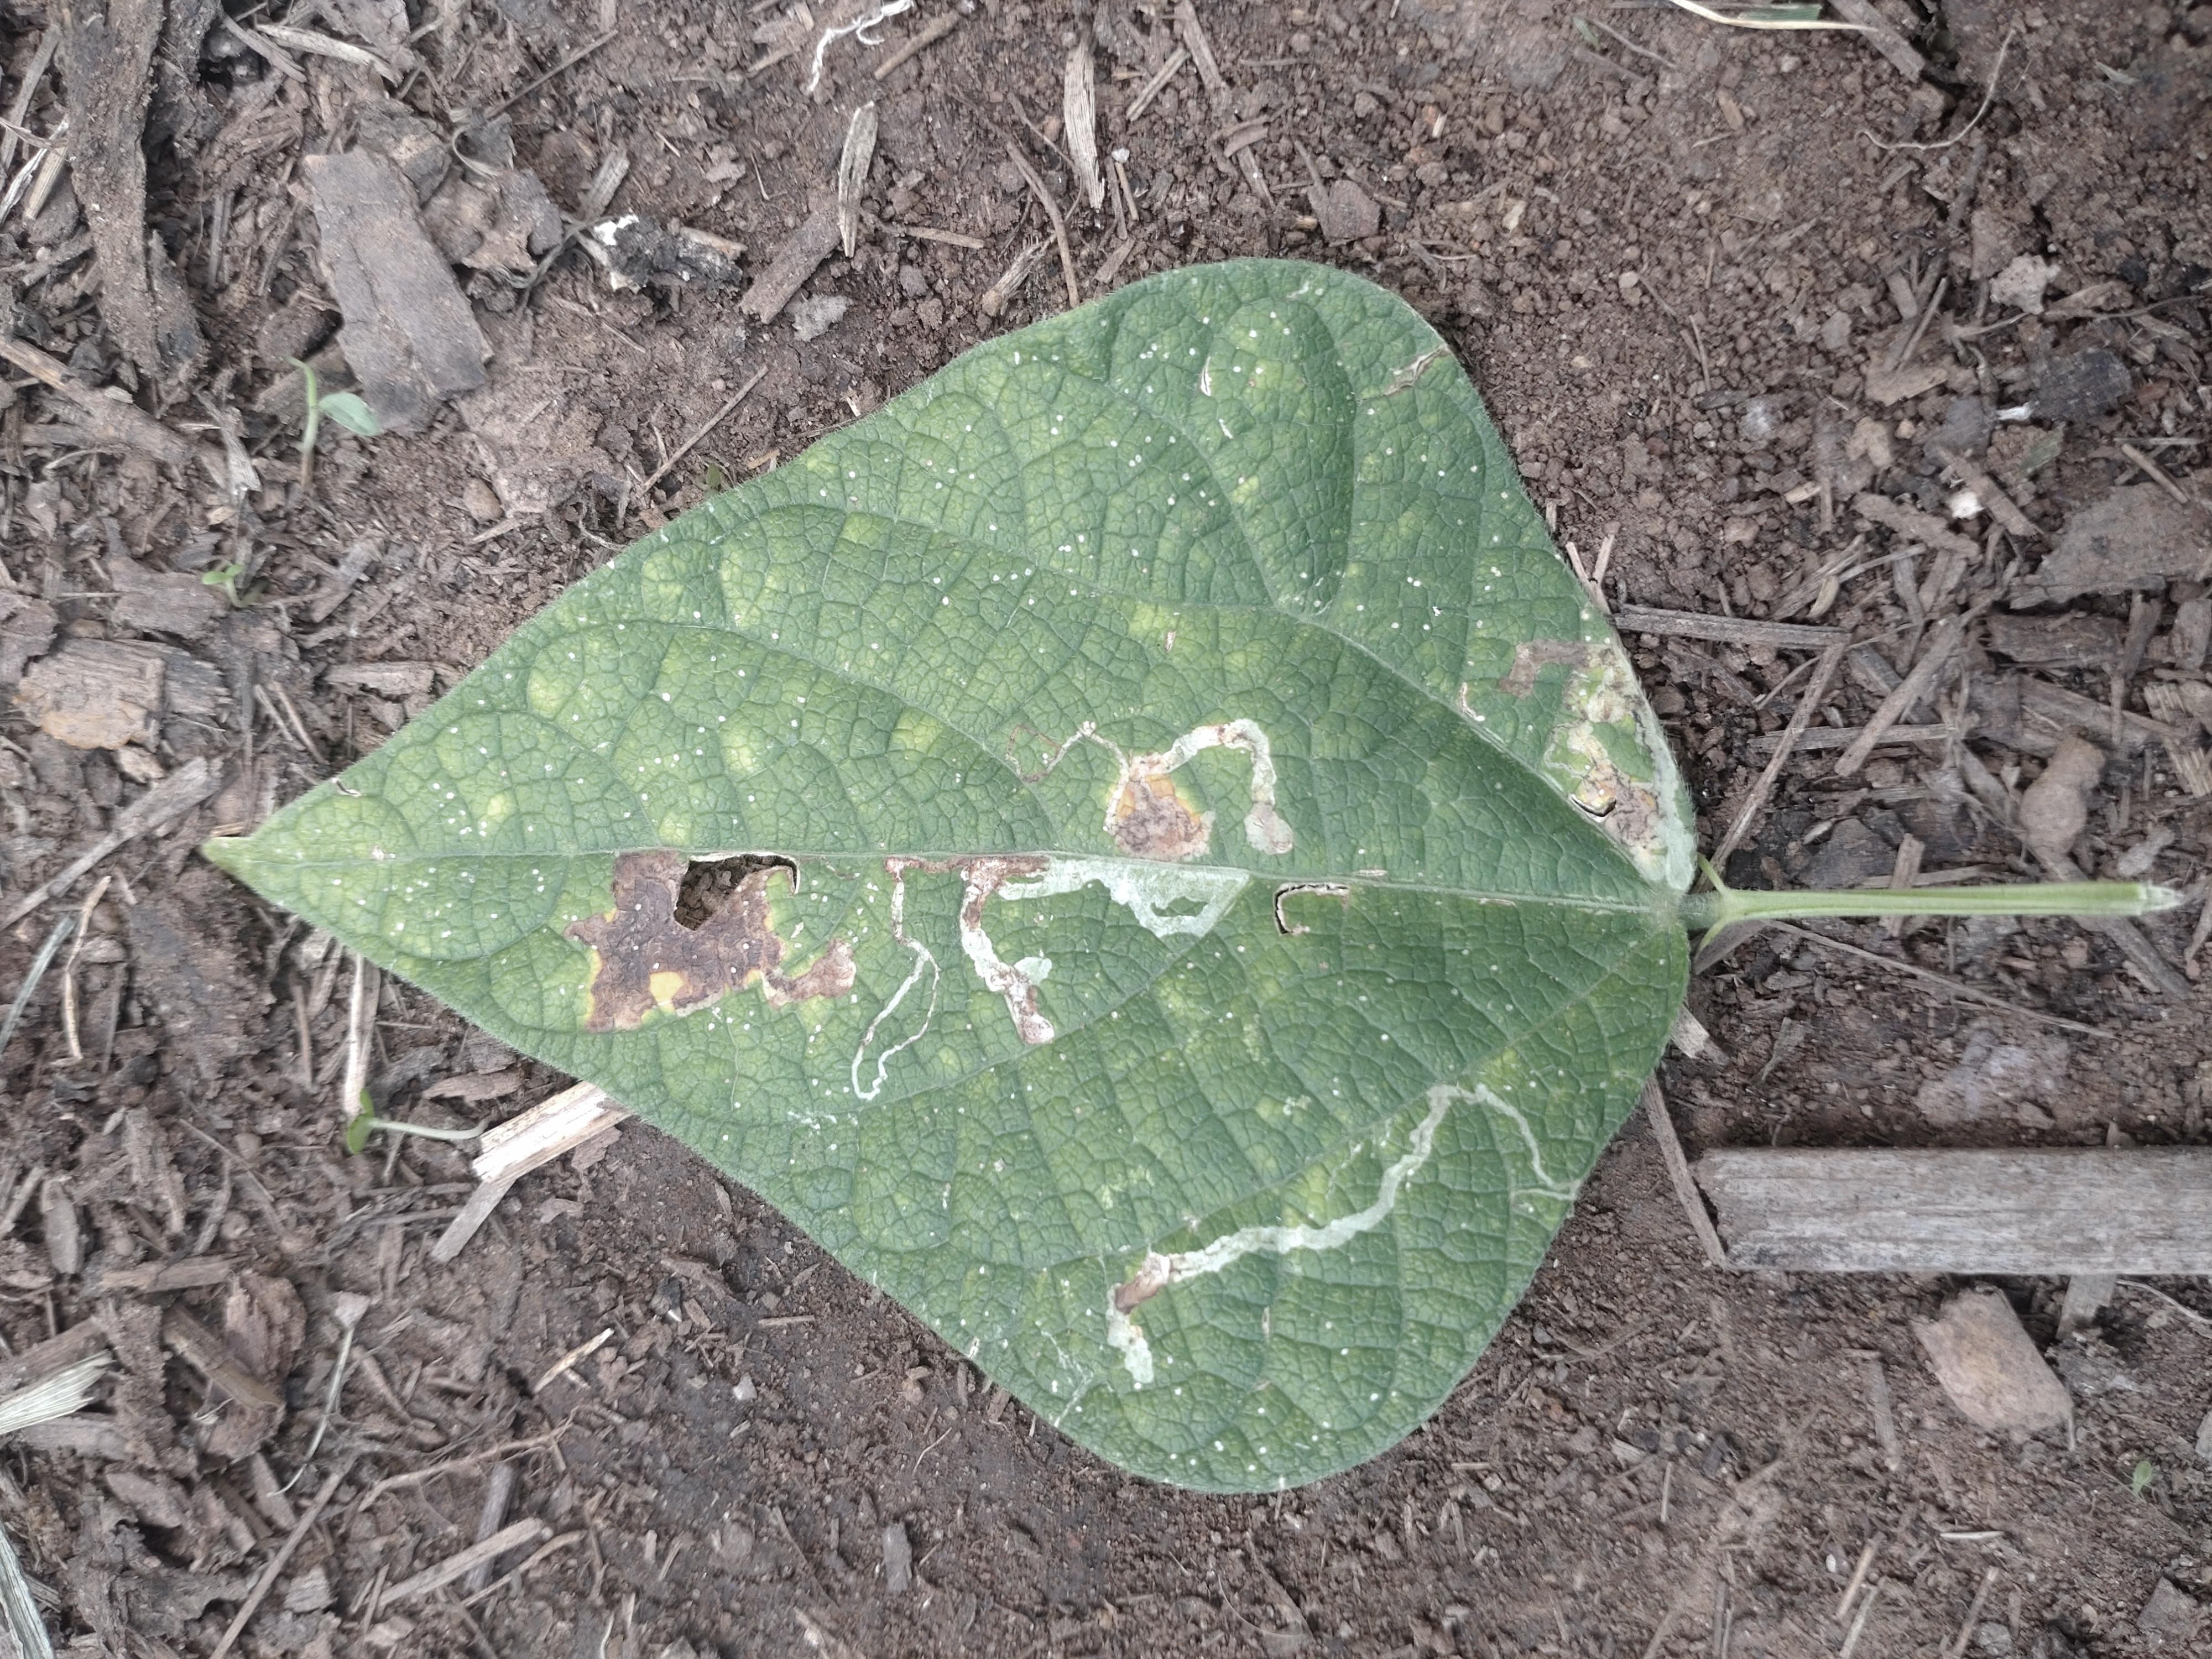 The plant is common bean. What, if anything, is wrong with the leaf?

anthracnose
